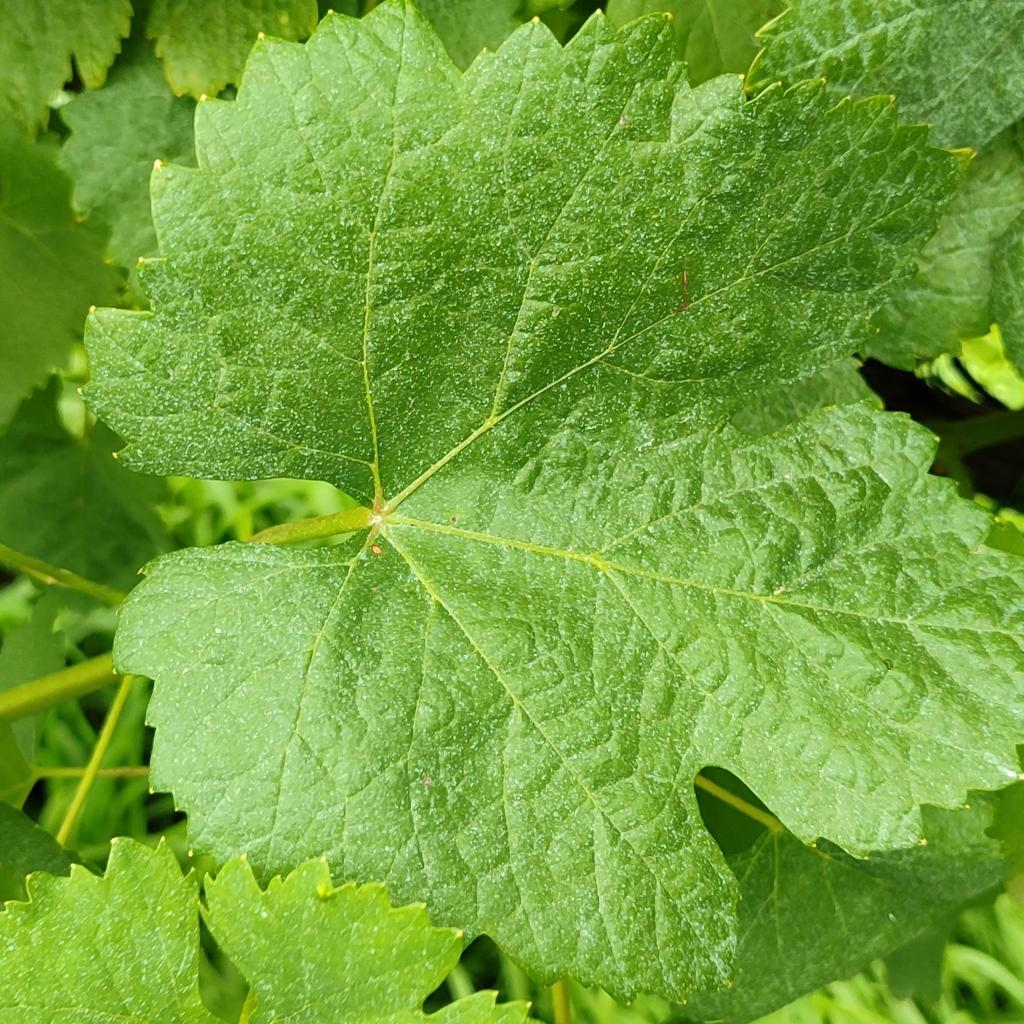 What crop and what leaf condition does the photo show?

grapevine, healthy
